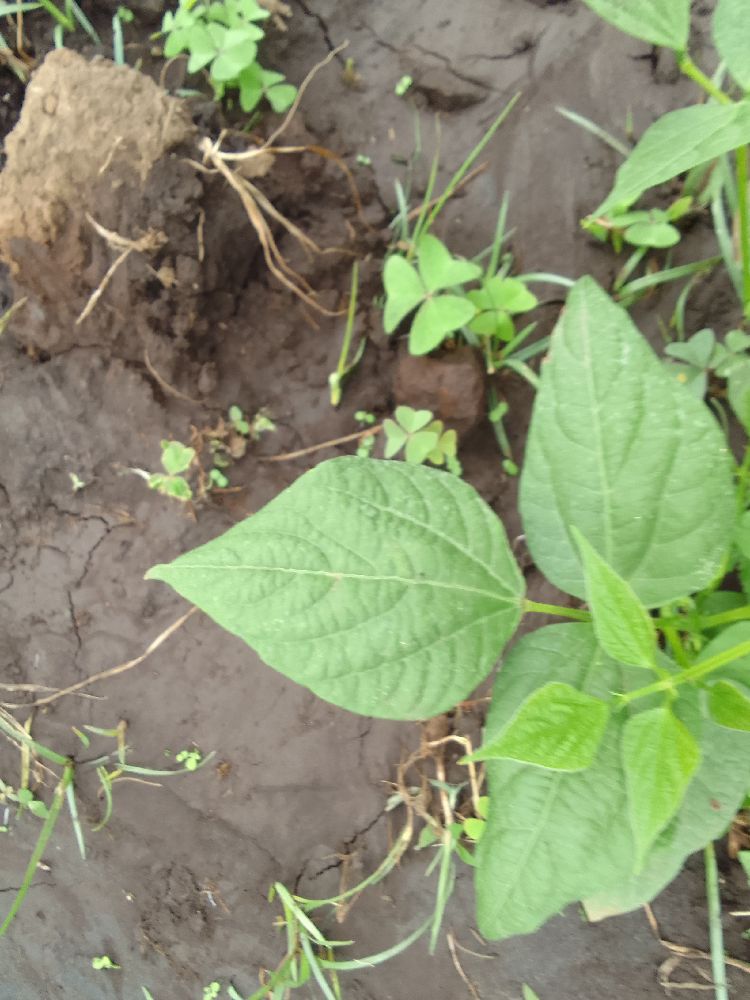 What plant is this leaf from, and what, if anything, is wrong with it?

common bean, healthy
